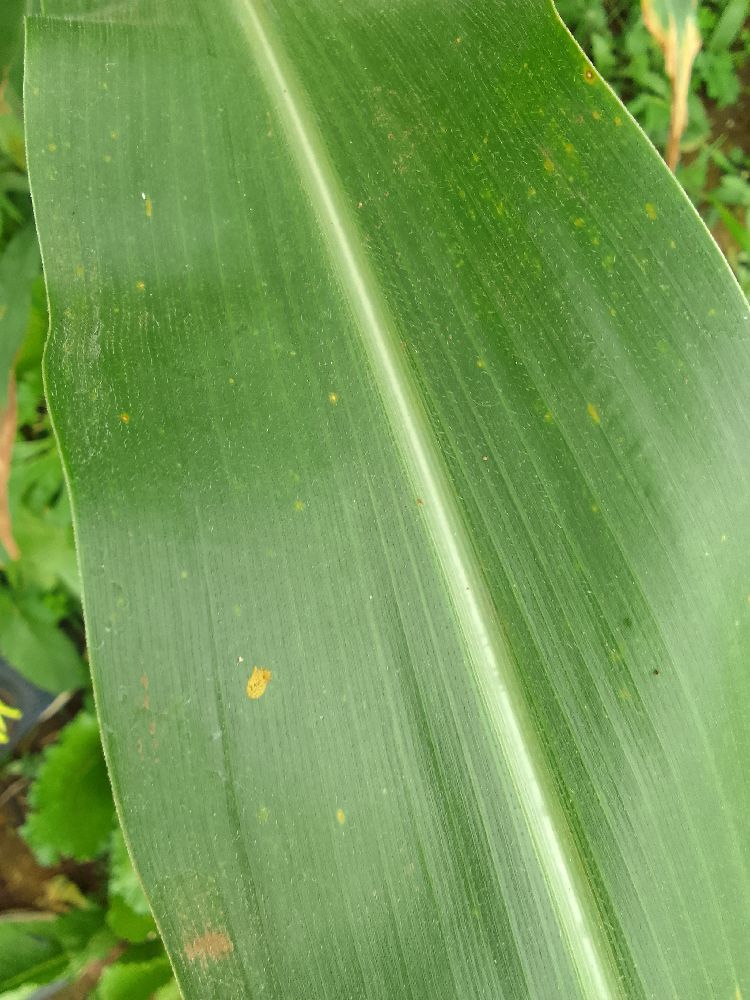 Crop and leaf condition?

maize, healthy
